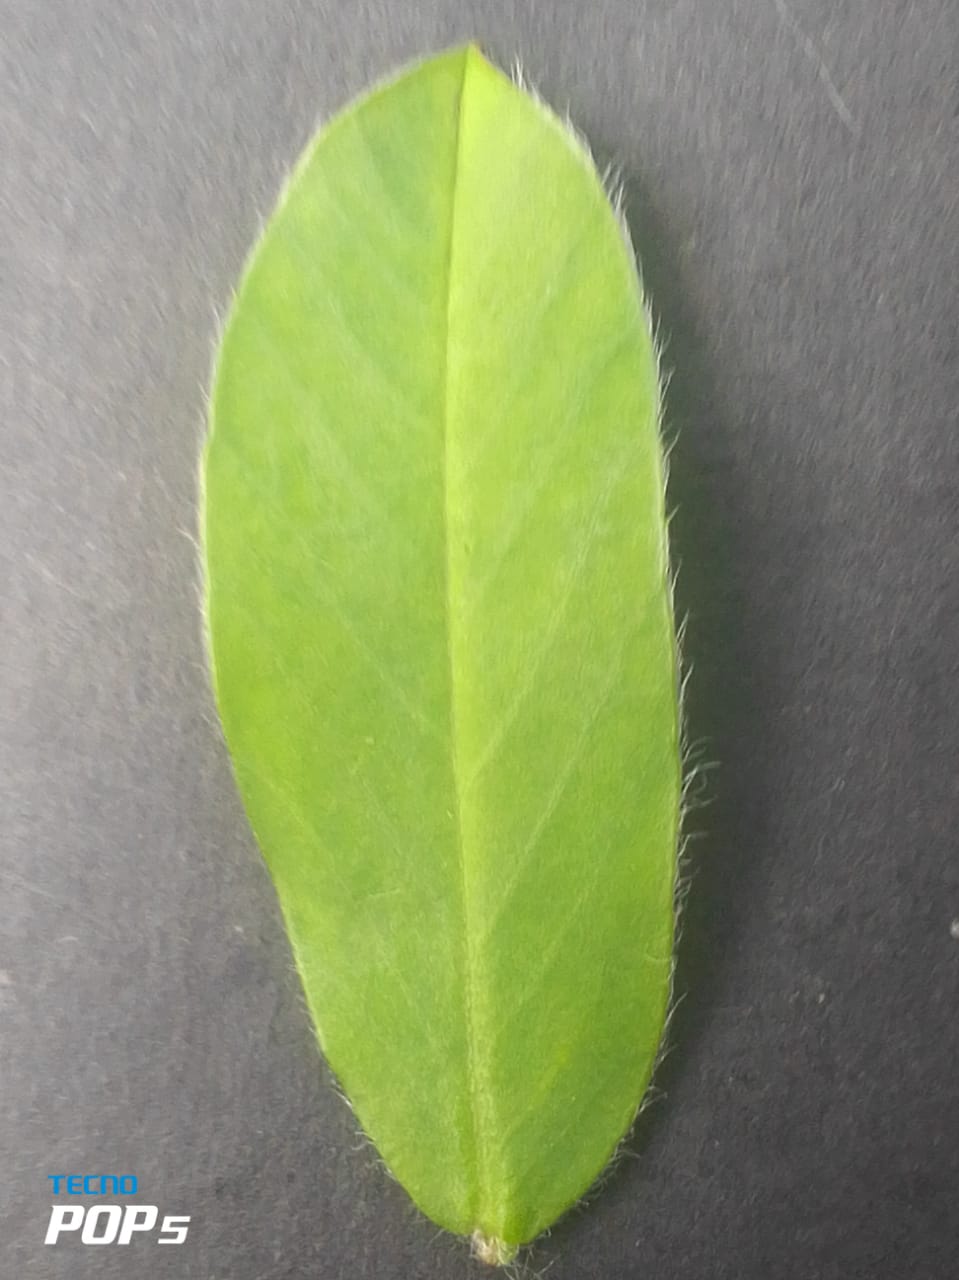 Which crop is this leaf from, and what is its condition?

peanut, healthy leaves
